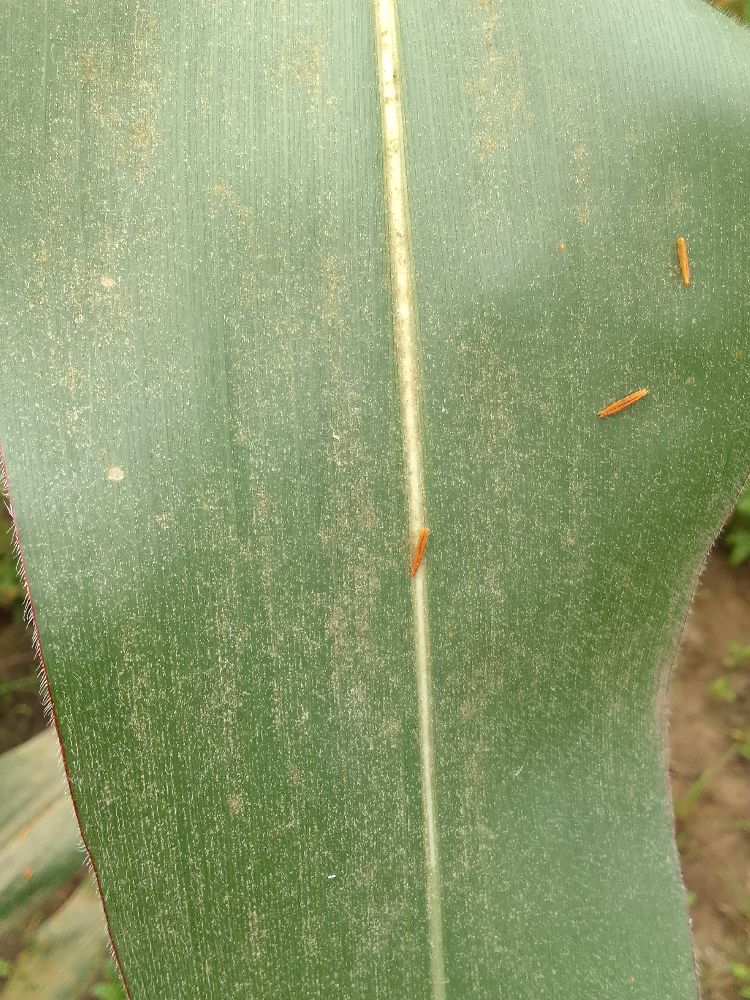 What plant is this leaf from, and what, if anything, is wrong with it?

maize, healthy
